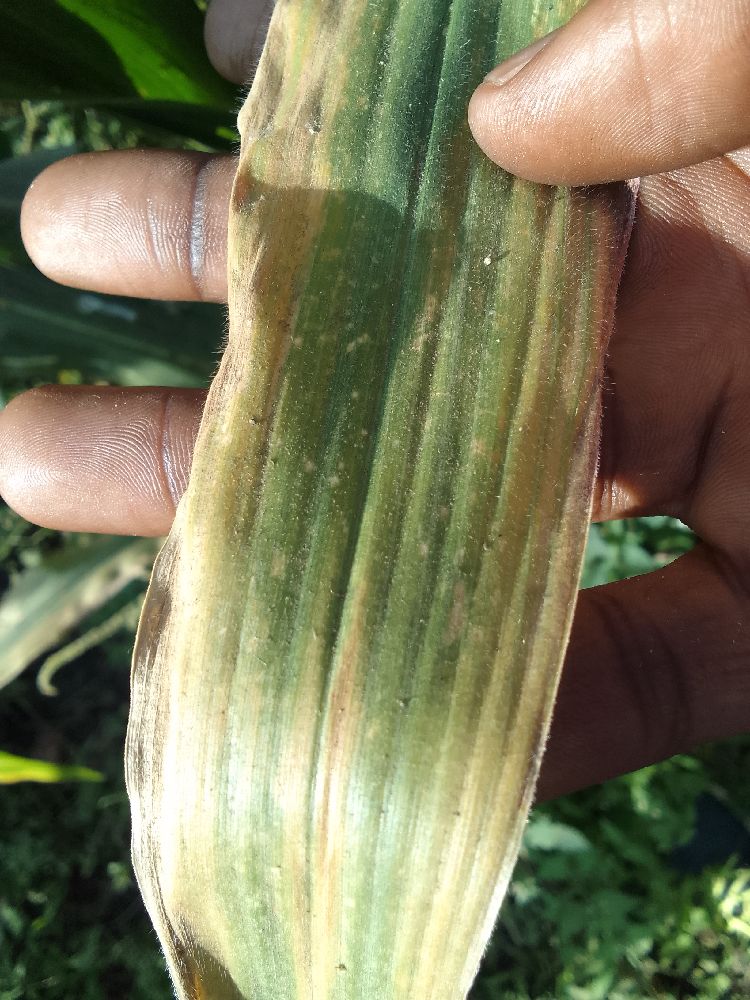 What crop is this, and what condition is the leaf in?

maize, maize lethal necrosis
